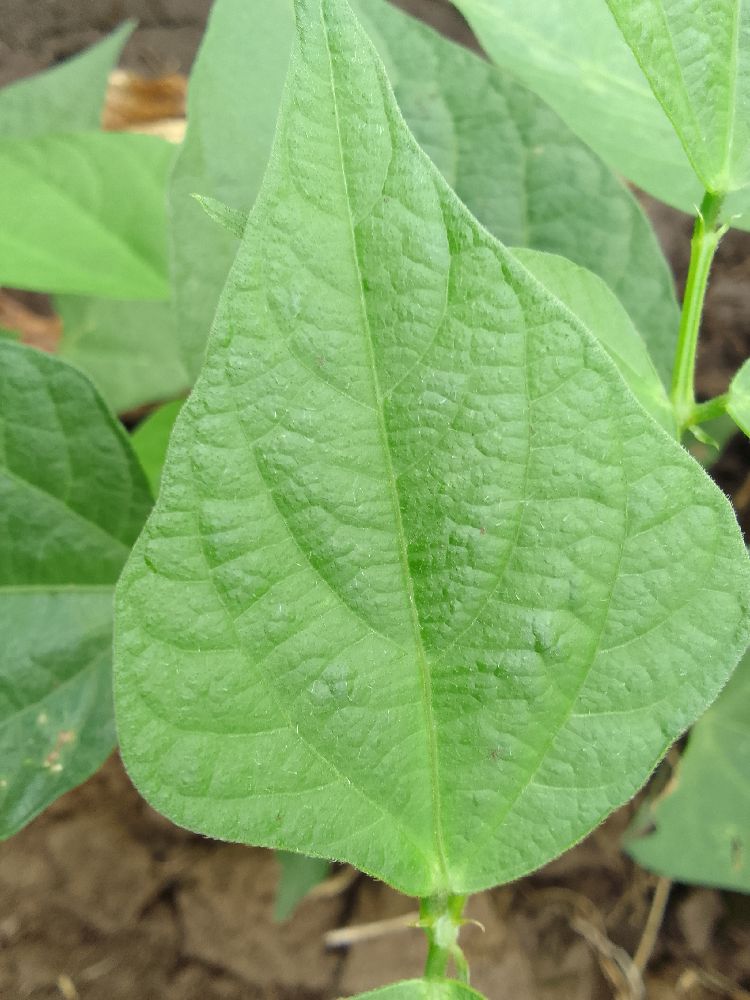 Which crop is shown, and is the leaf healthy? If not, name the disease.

common bean, healthy
